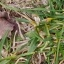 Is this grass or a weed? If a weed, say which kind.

grass
